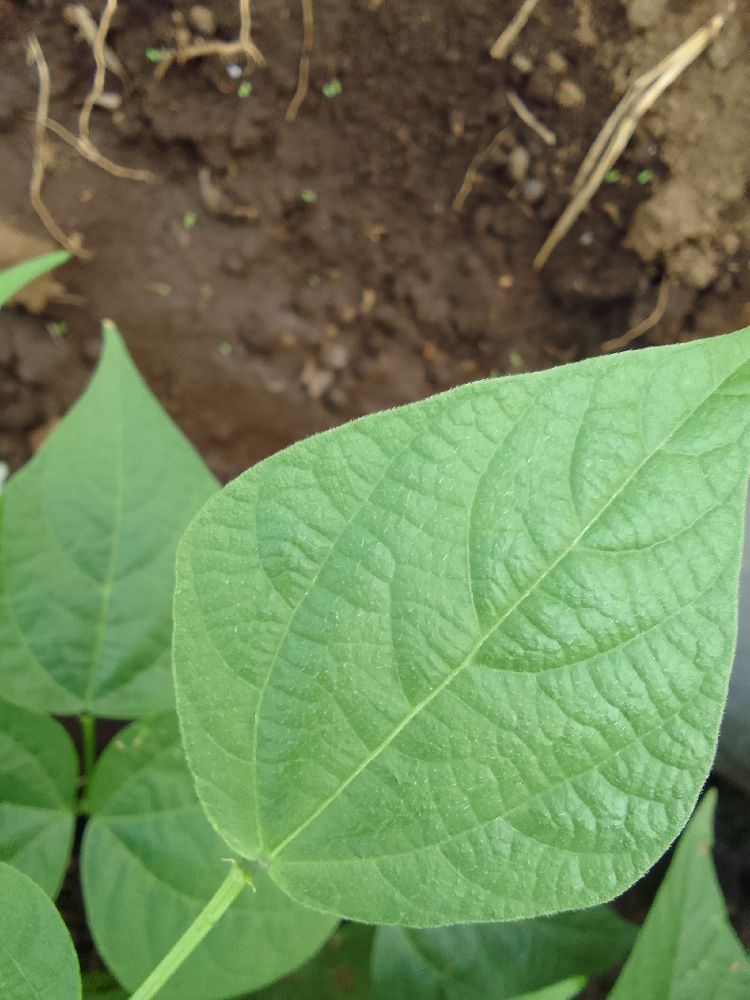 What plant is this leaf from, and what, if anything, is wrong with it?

common bean, healthy
